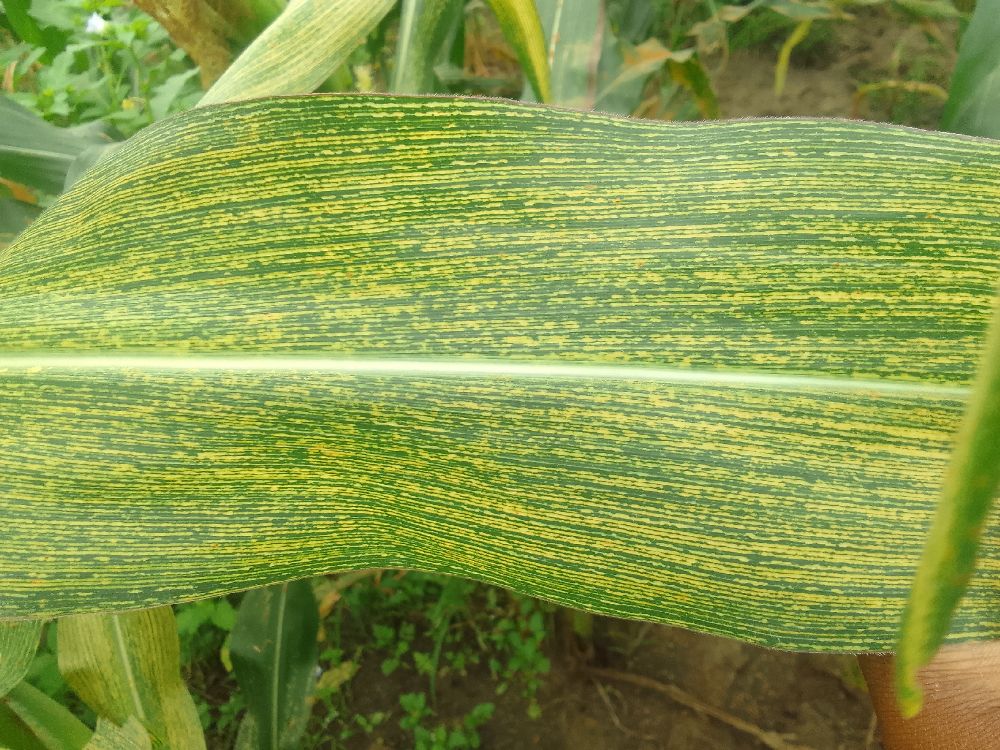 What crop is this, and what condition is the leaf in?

maize, maize streak virus
